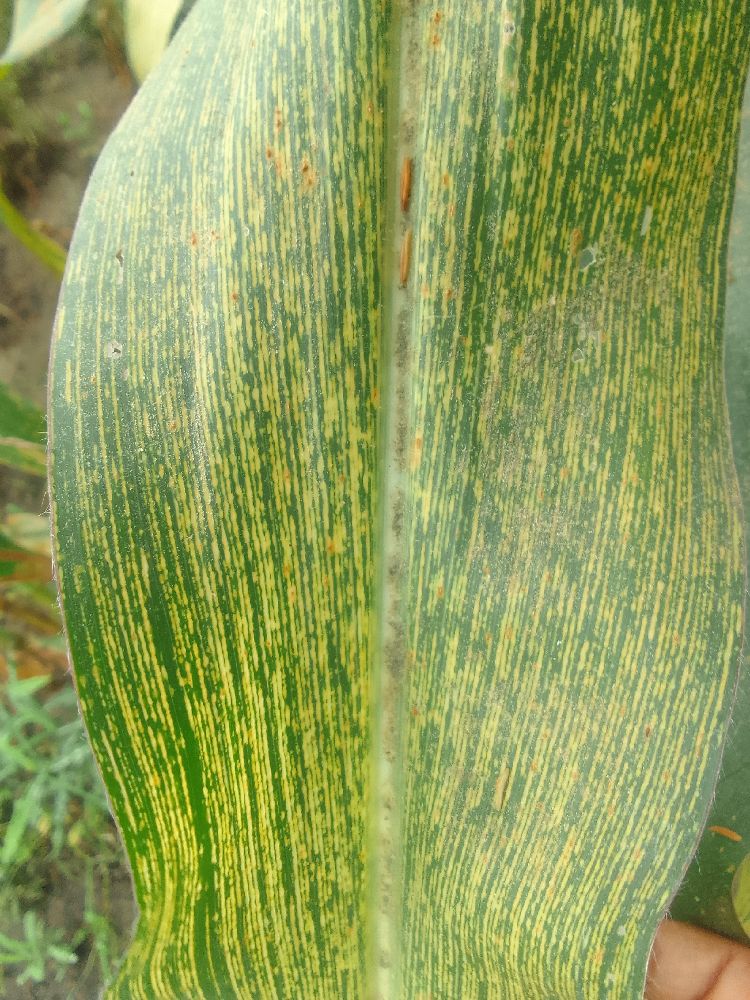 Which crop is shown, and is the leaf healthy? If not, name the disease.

maize, maize streak virus
